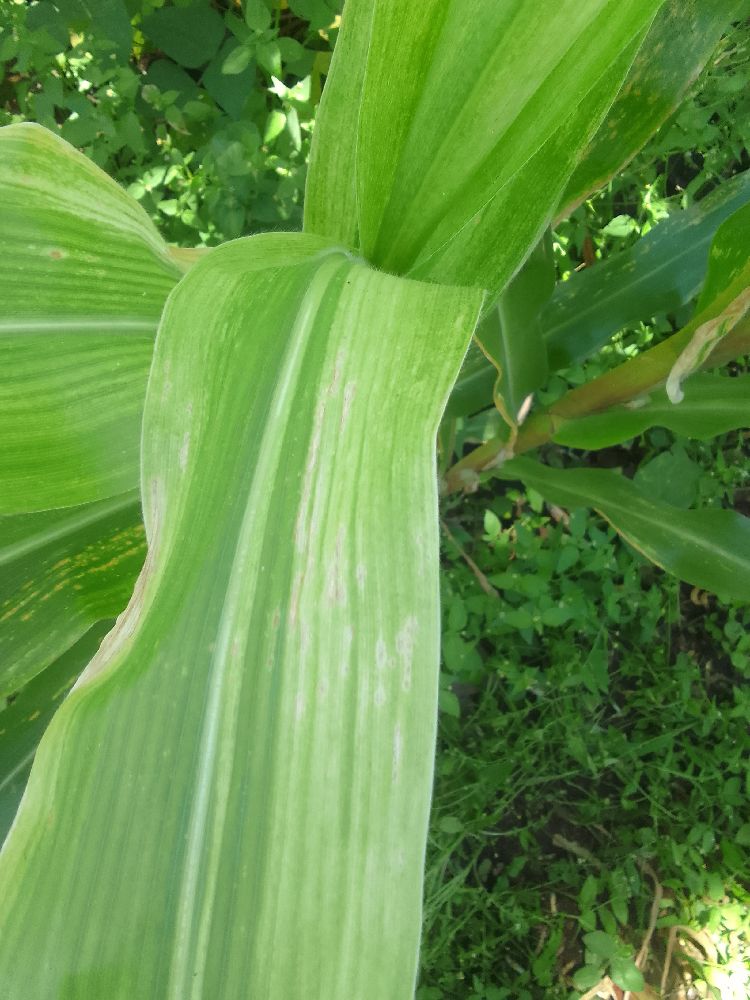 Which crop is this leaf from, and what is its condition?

maize, maize lethal necrosis
